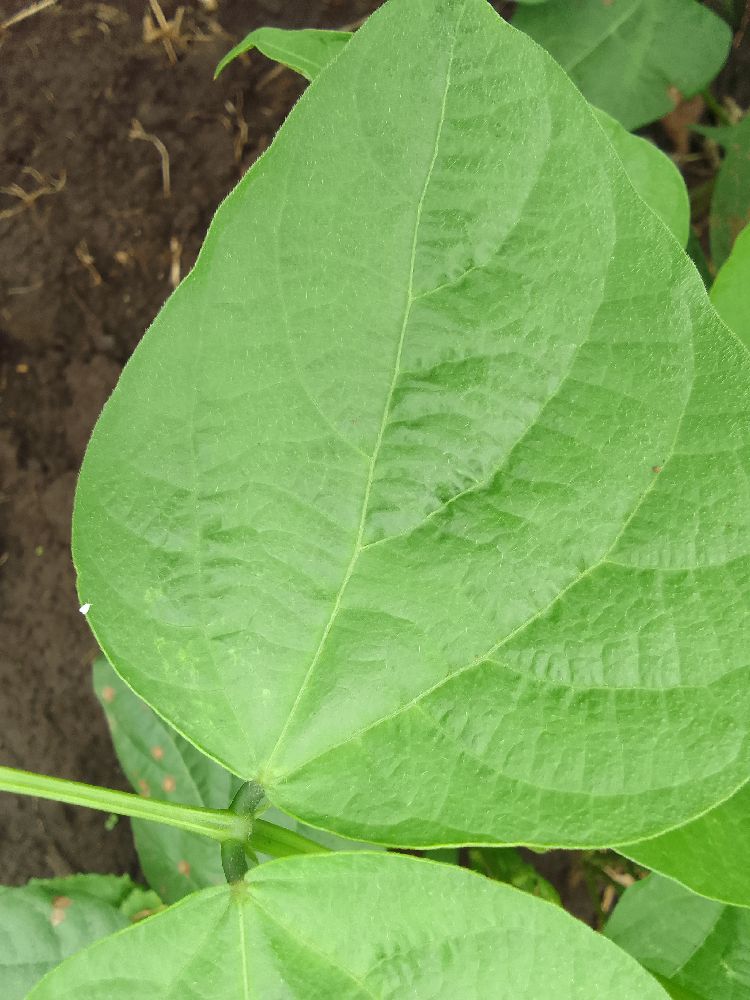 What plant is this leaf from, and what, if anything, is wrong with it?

common bean, healthy
